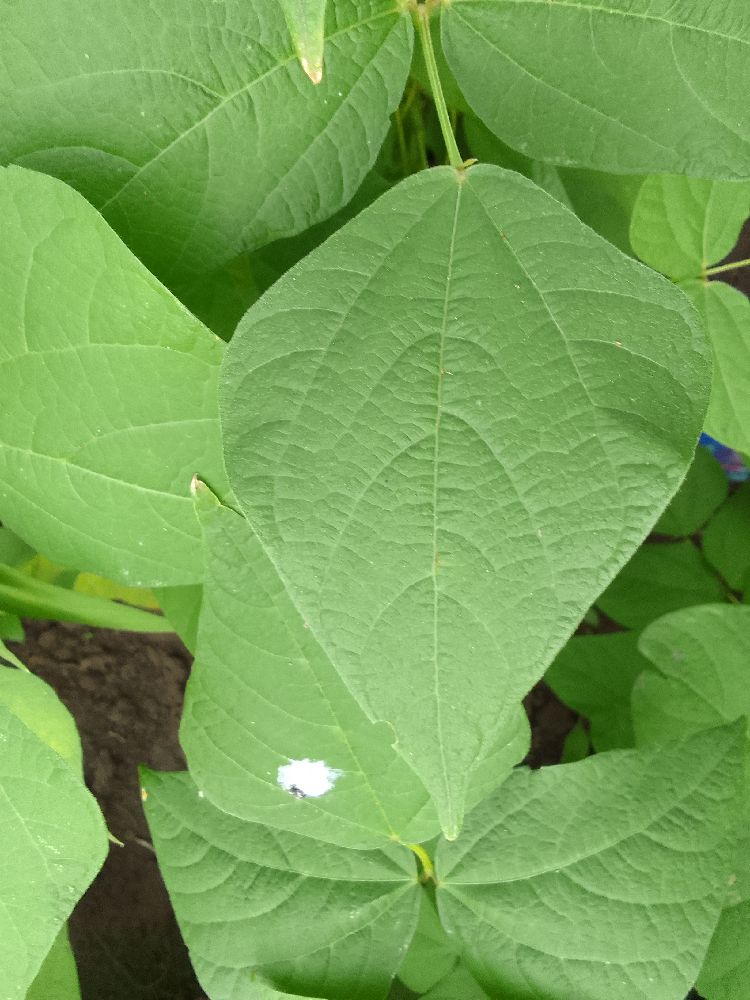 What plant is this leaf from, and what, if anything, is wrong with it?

common bean, healthy
